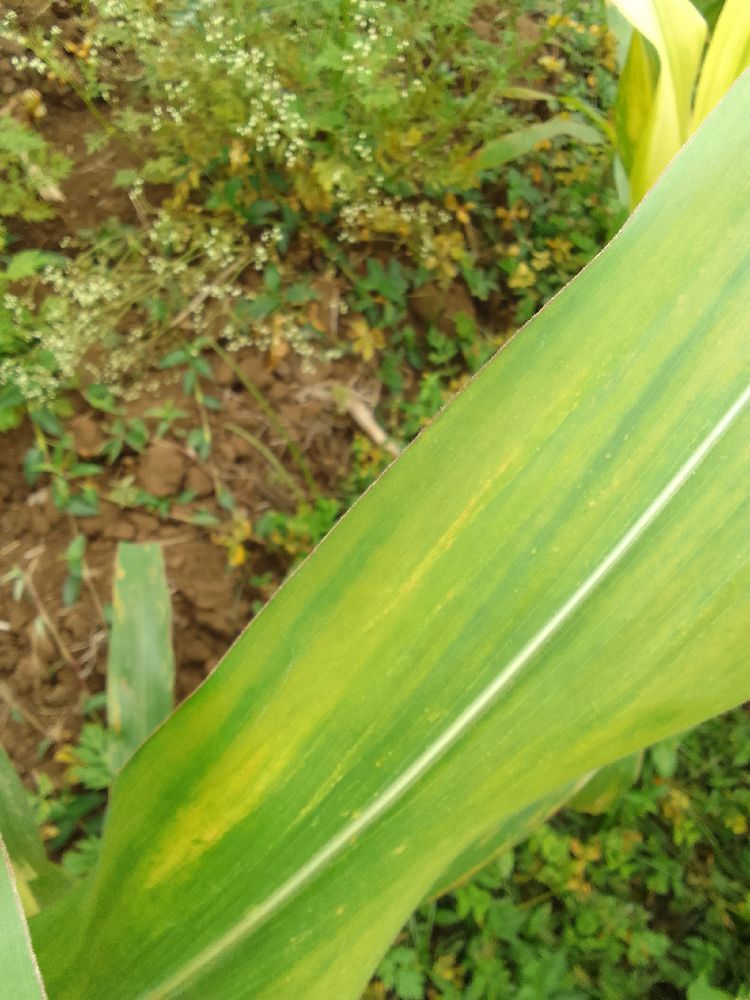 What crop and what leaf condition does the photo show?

maize, maize lethal necrosis
